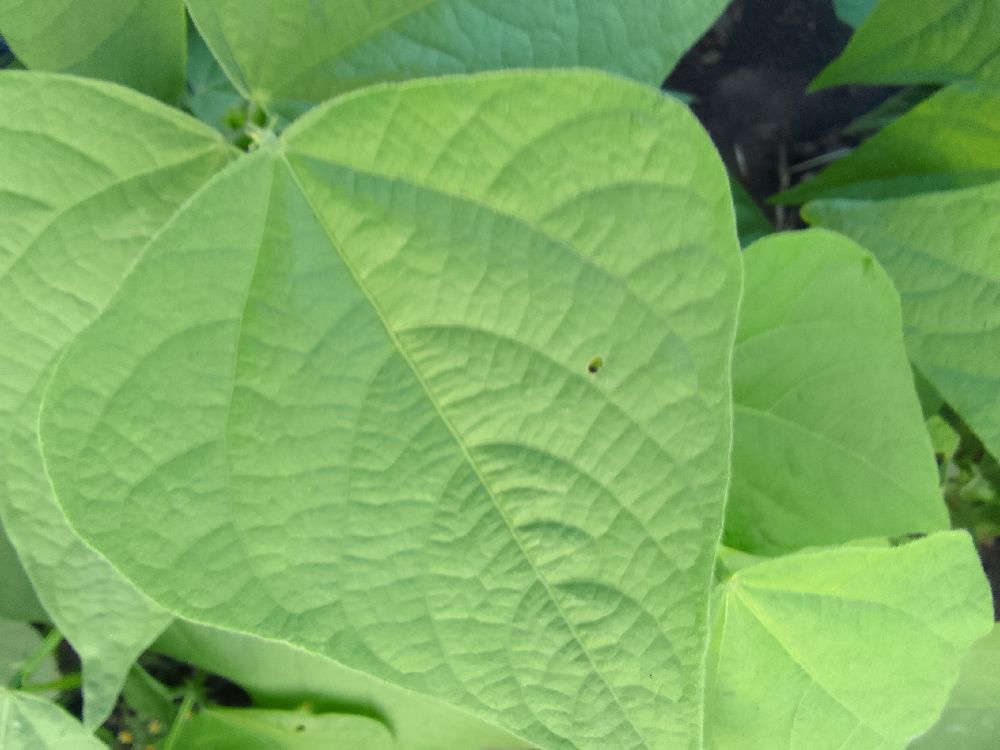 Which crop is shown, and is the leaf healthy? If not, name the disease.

common bean, healthy
